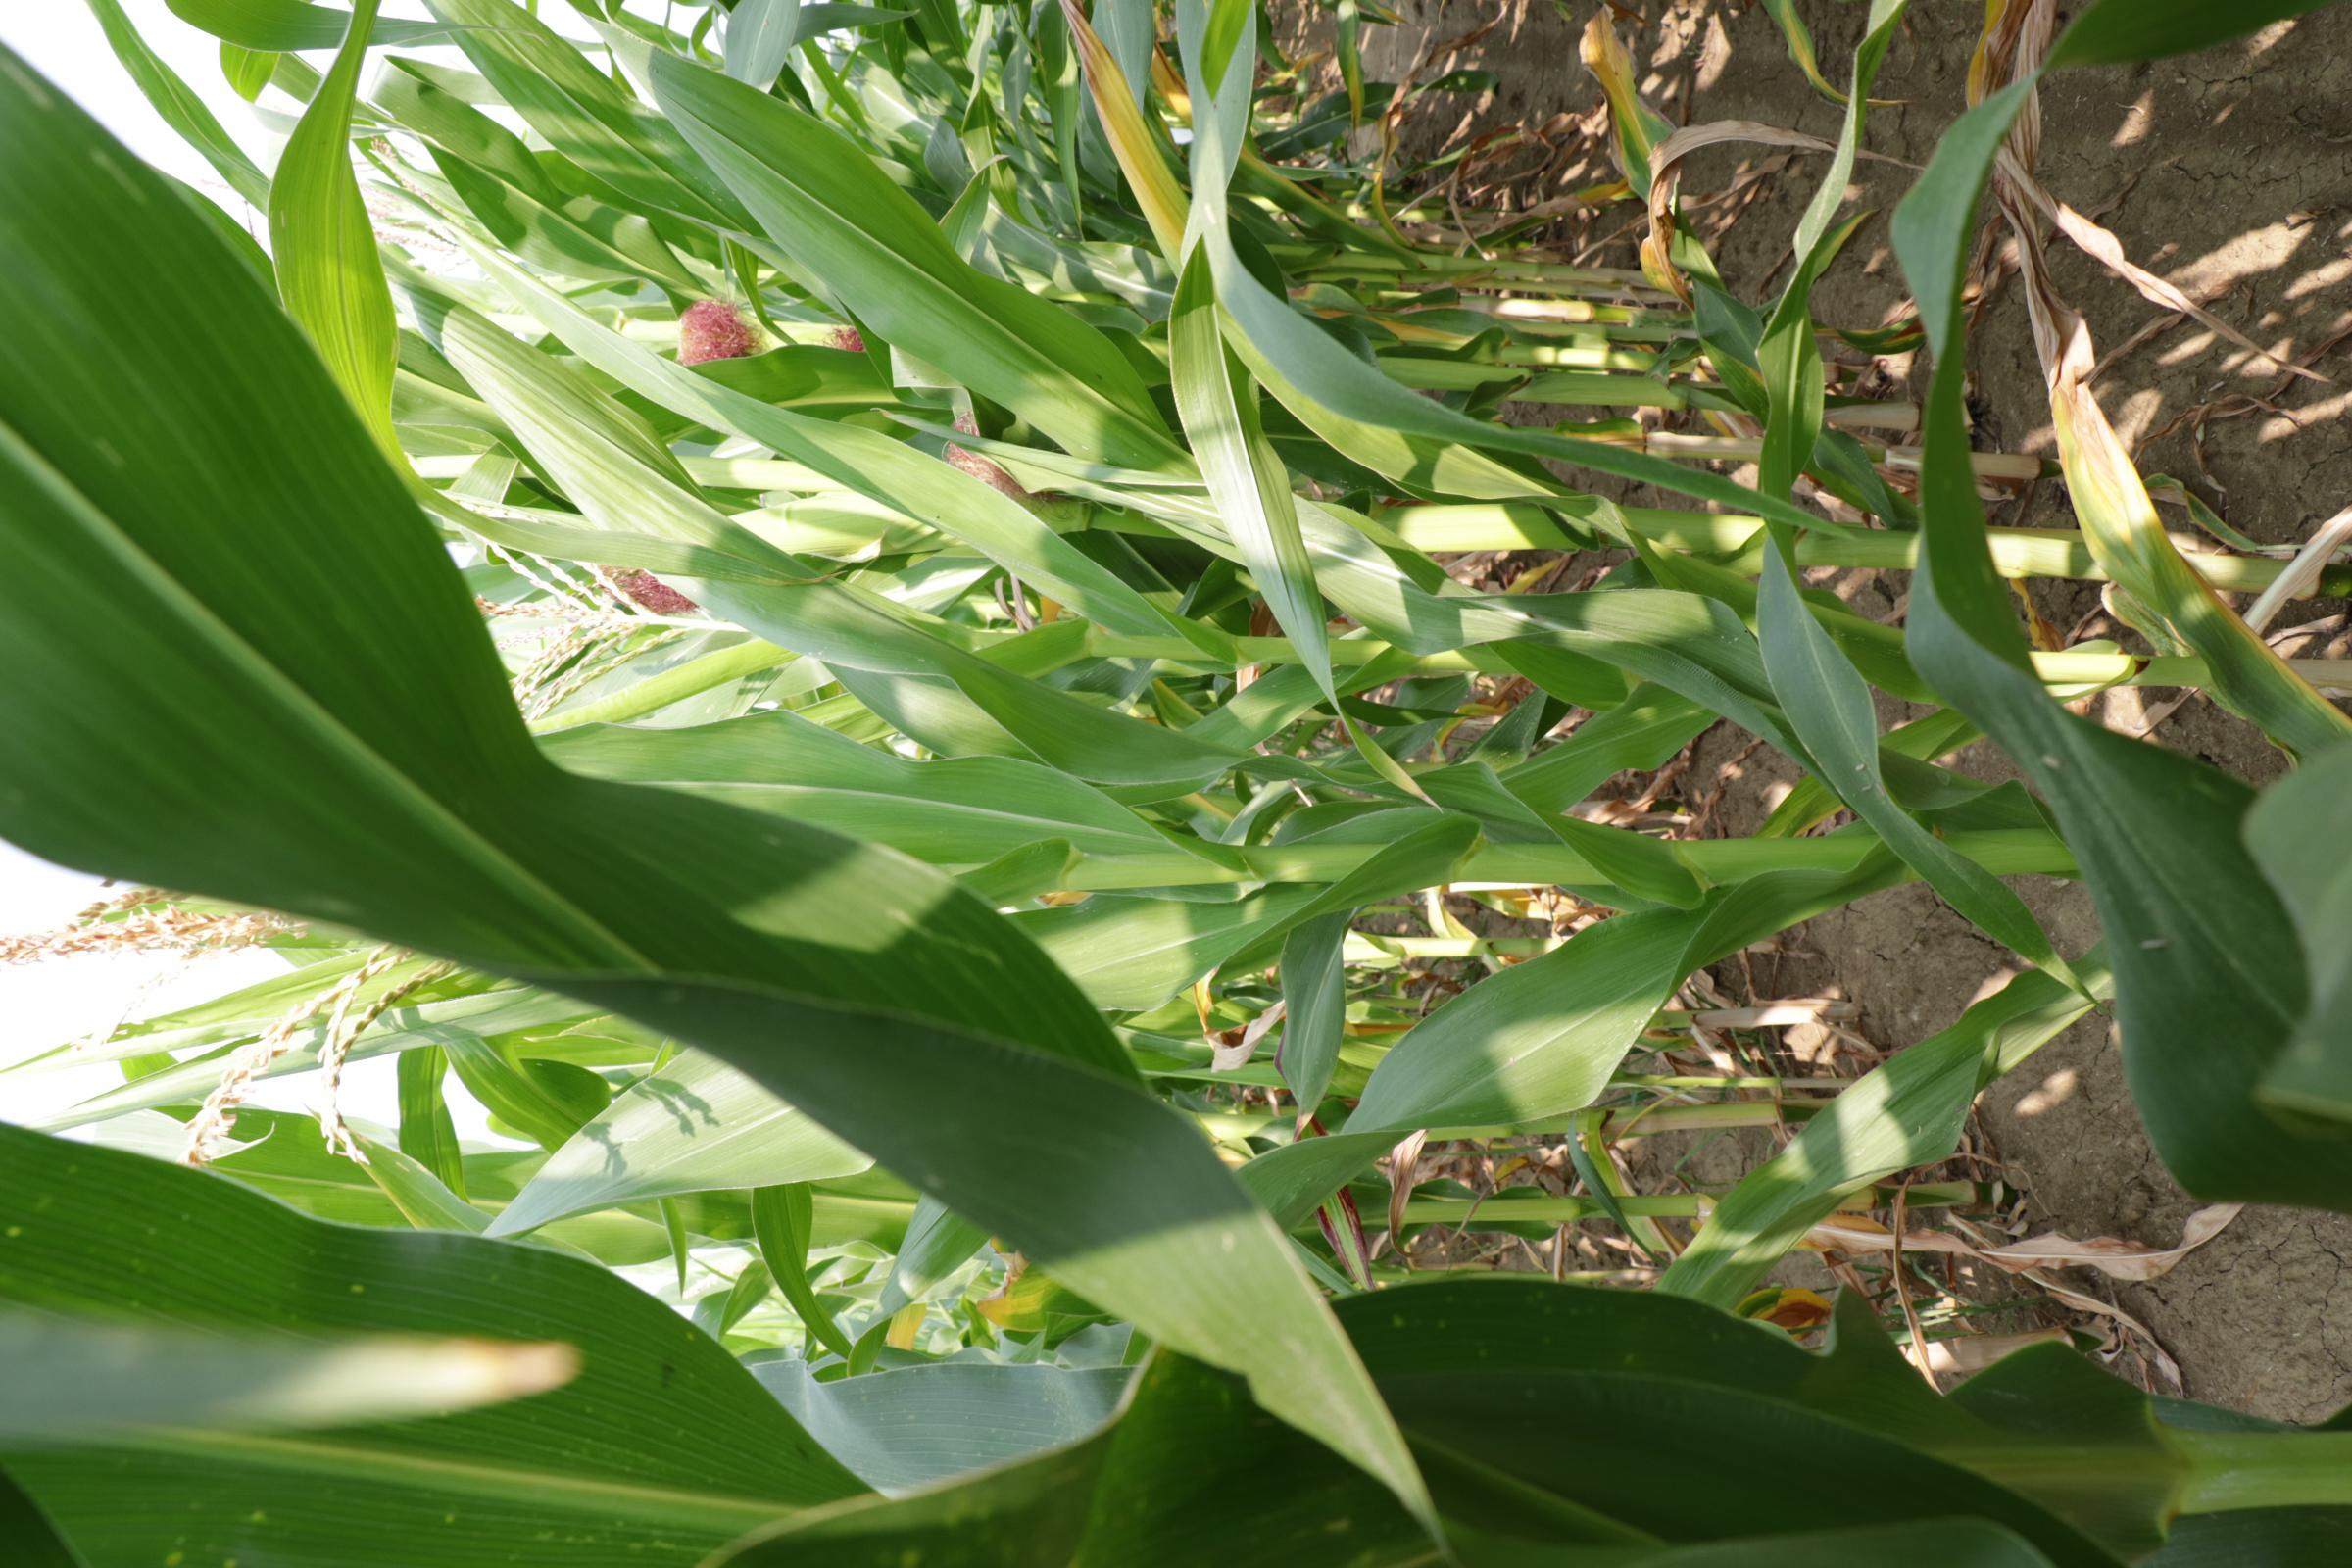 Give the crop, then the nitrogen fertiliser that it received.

maize, reduced nitrogen fertilisation
